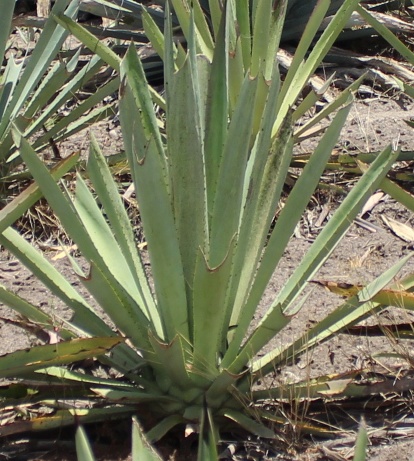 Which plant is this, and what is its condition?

agave, yellow
